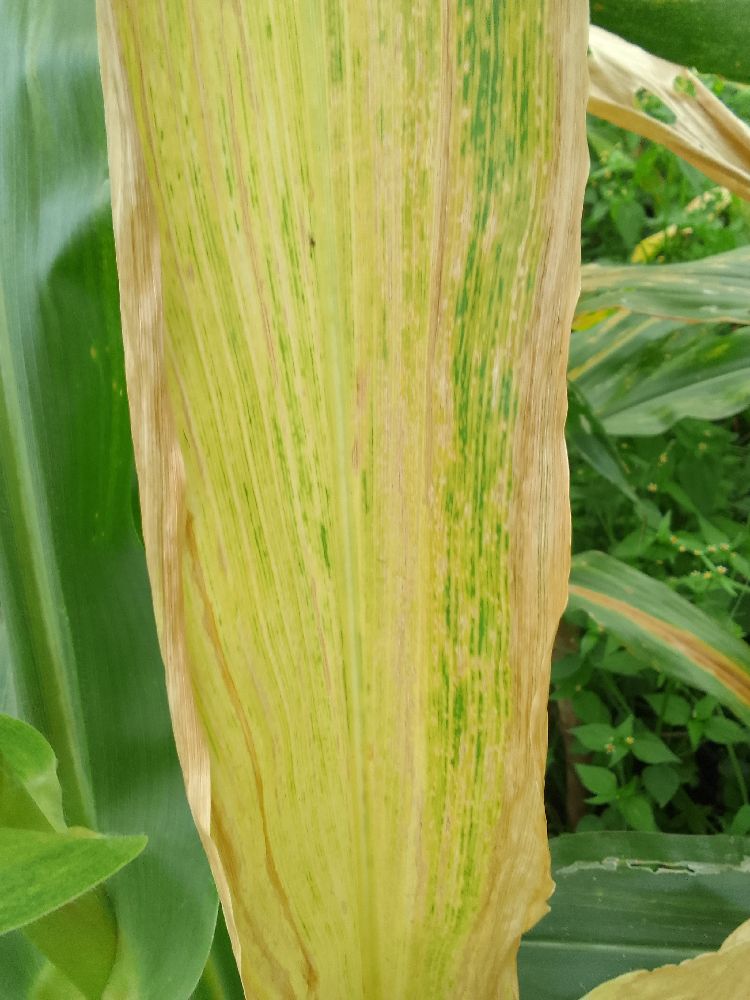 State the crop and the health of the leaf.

maize, maize lethal necrosis
